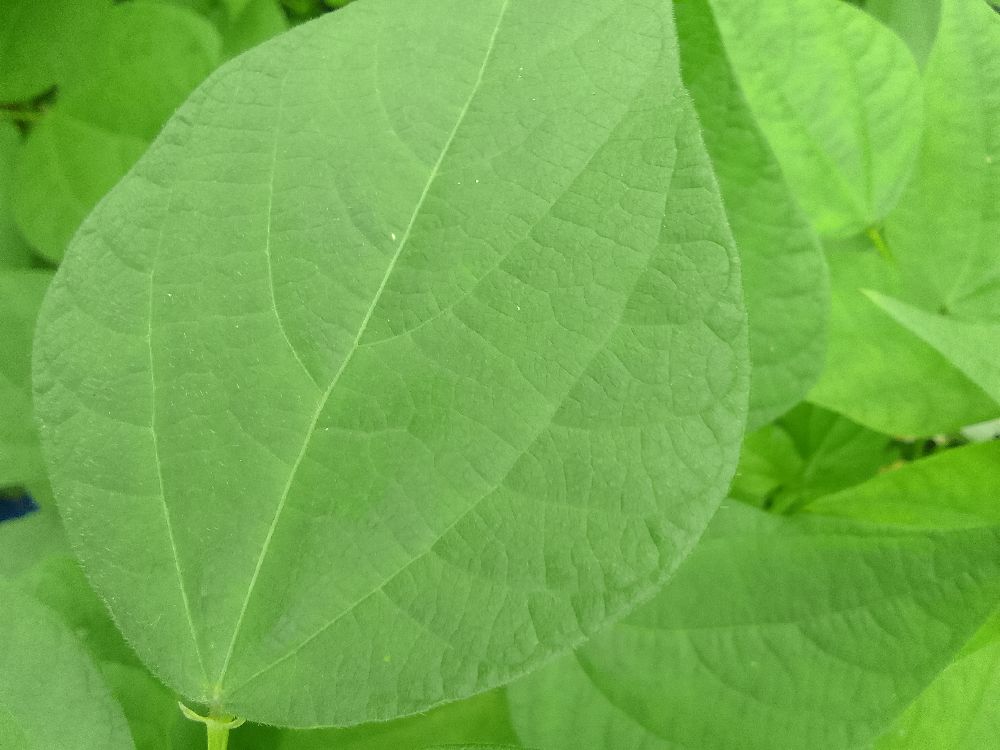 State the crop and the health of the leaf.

common bean, healthy
